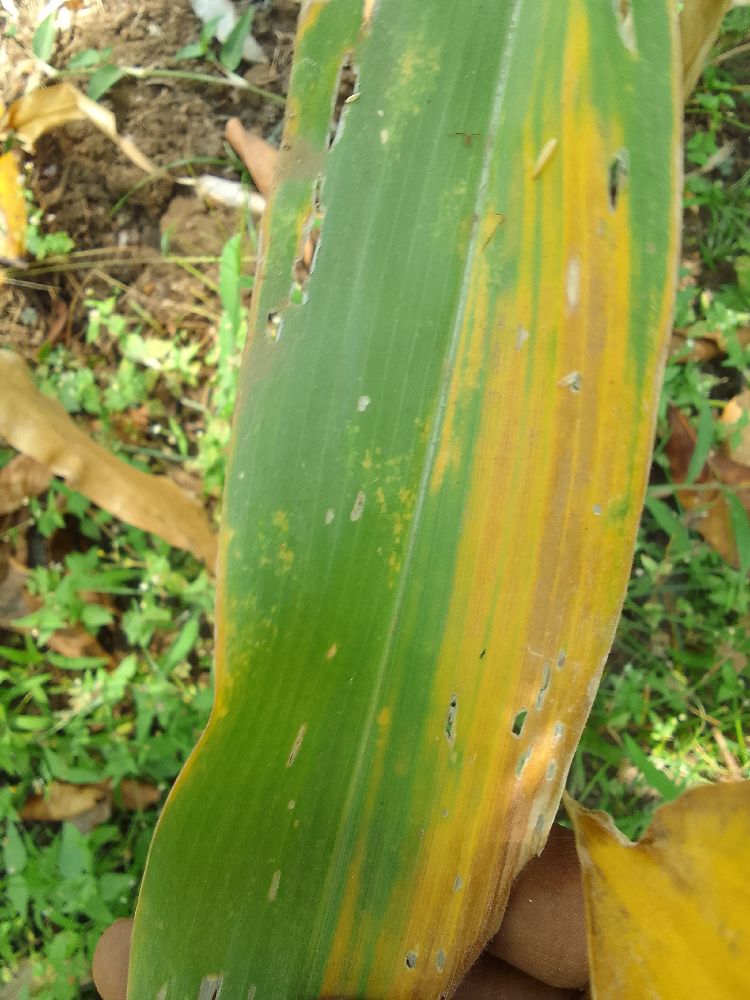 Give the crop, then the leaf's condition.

maize, maize lethal necrosis
